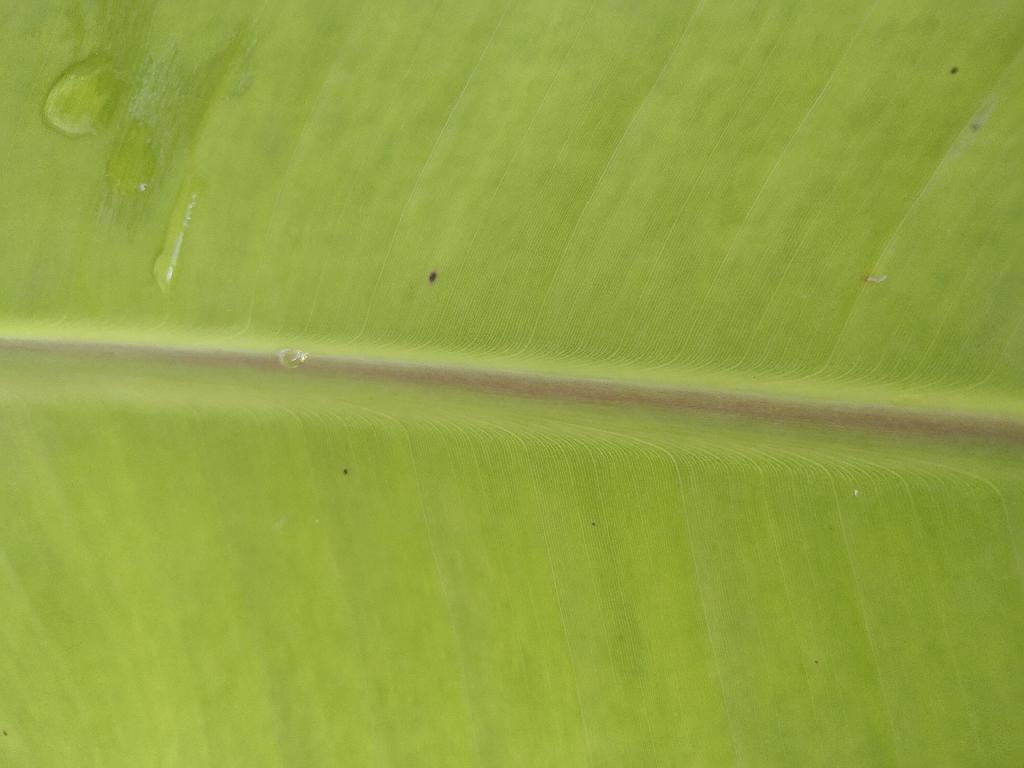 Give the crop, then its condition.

banana, healthy
